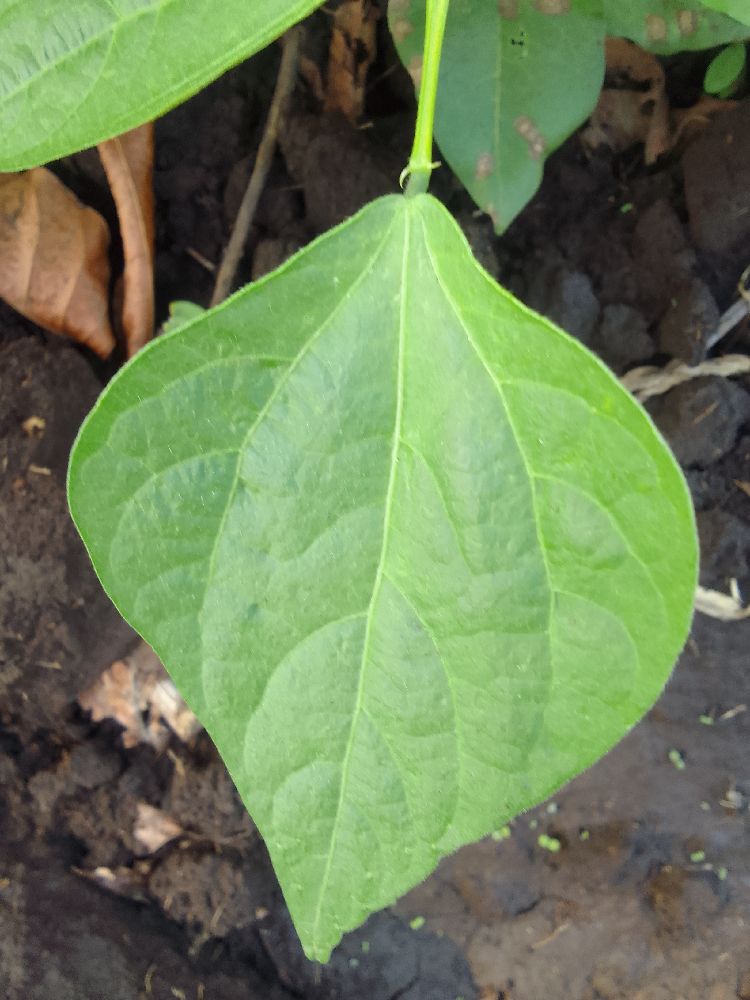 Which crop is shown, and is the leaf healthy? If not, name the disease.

common bean, healthy
